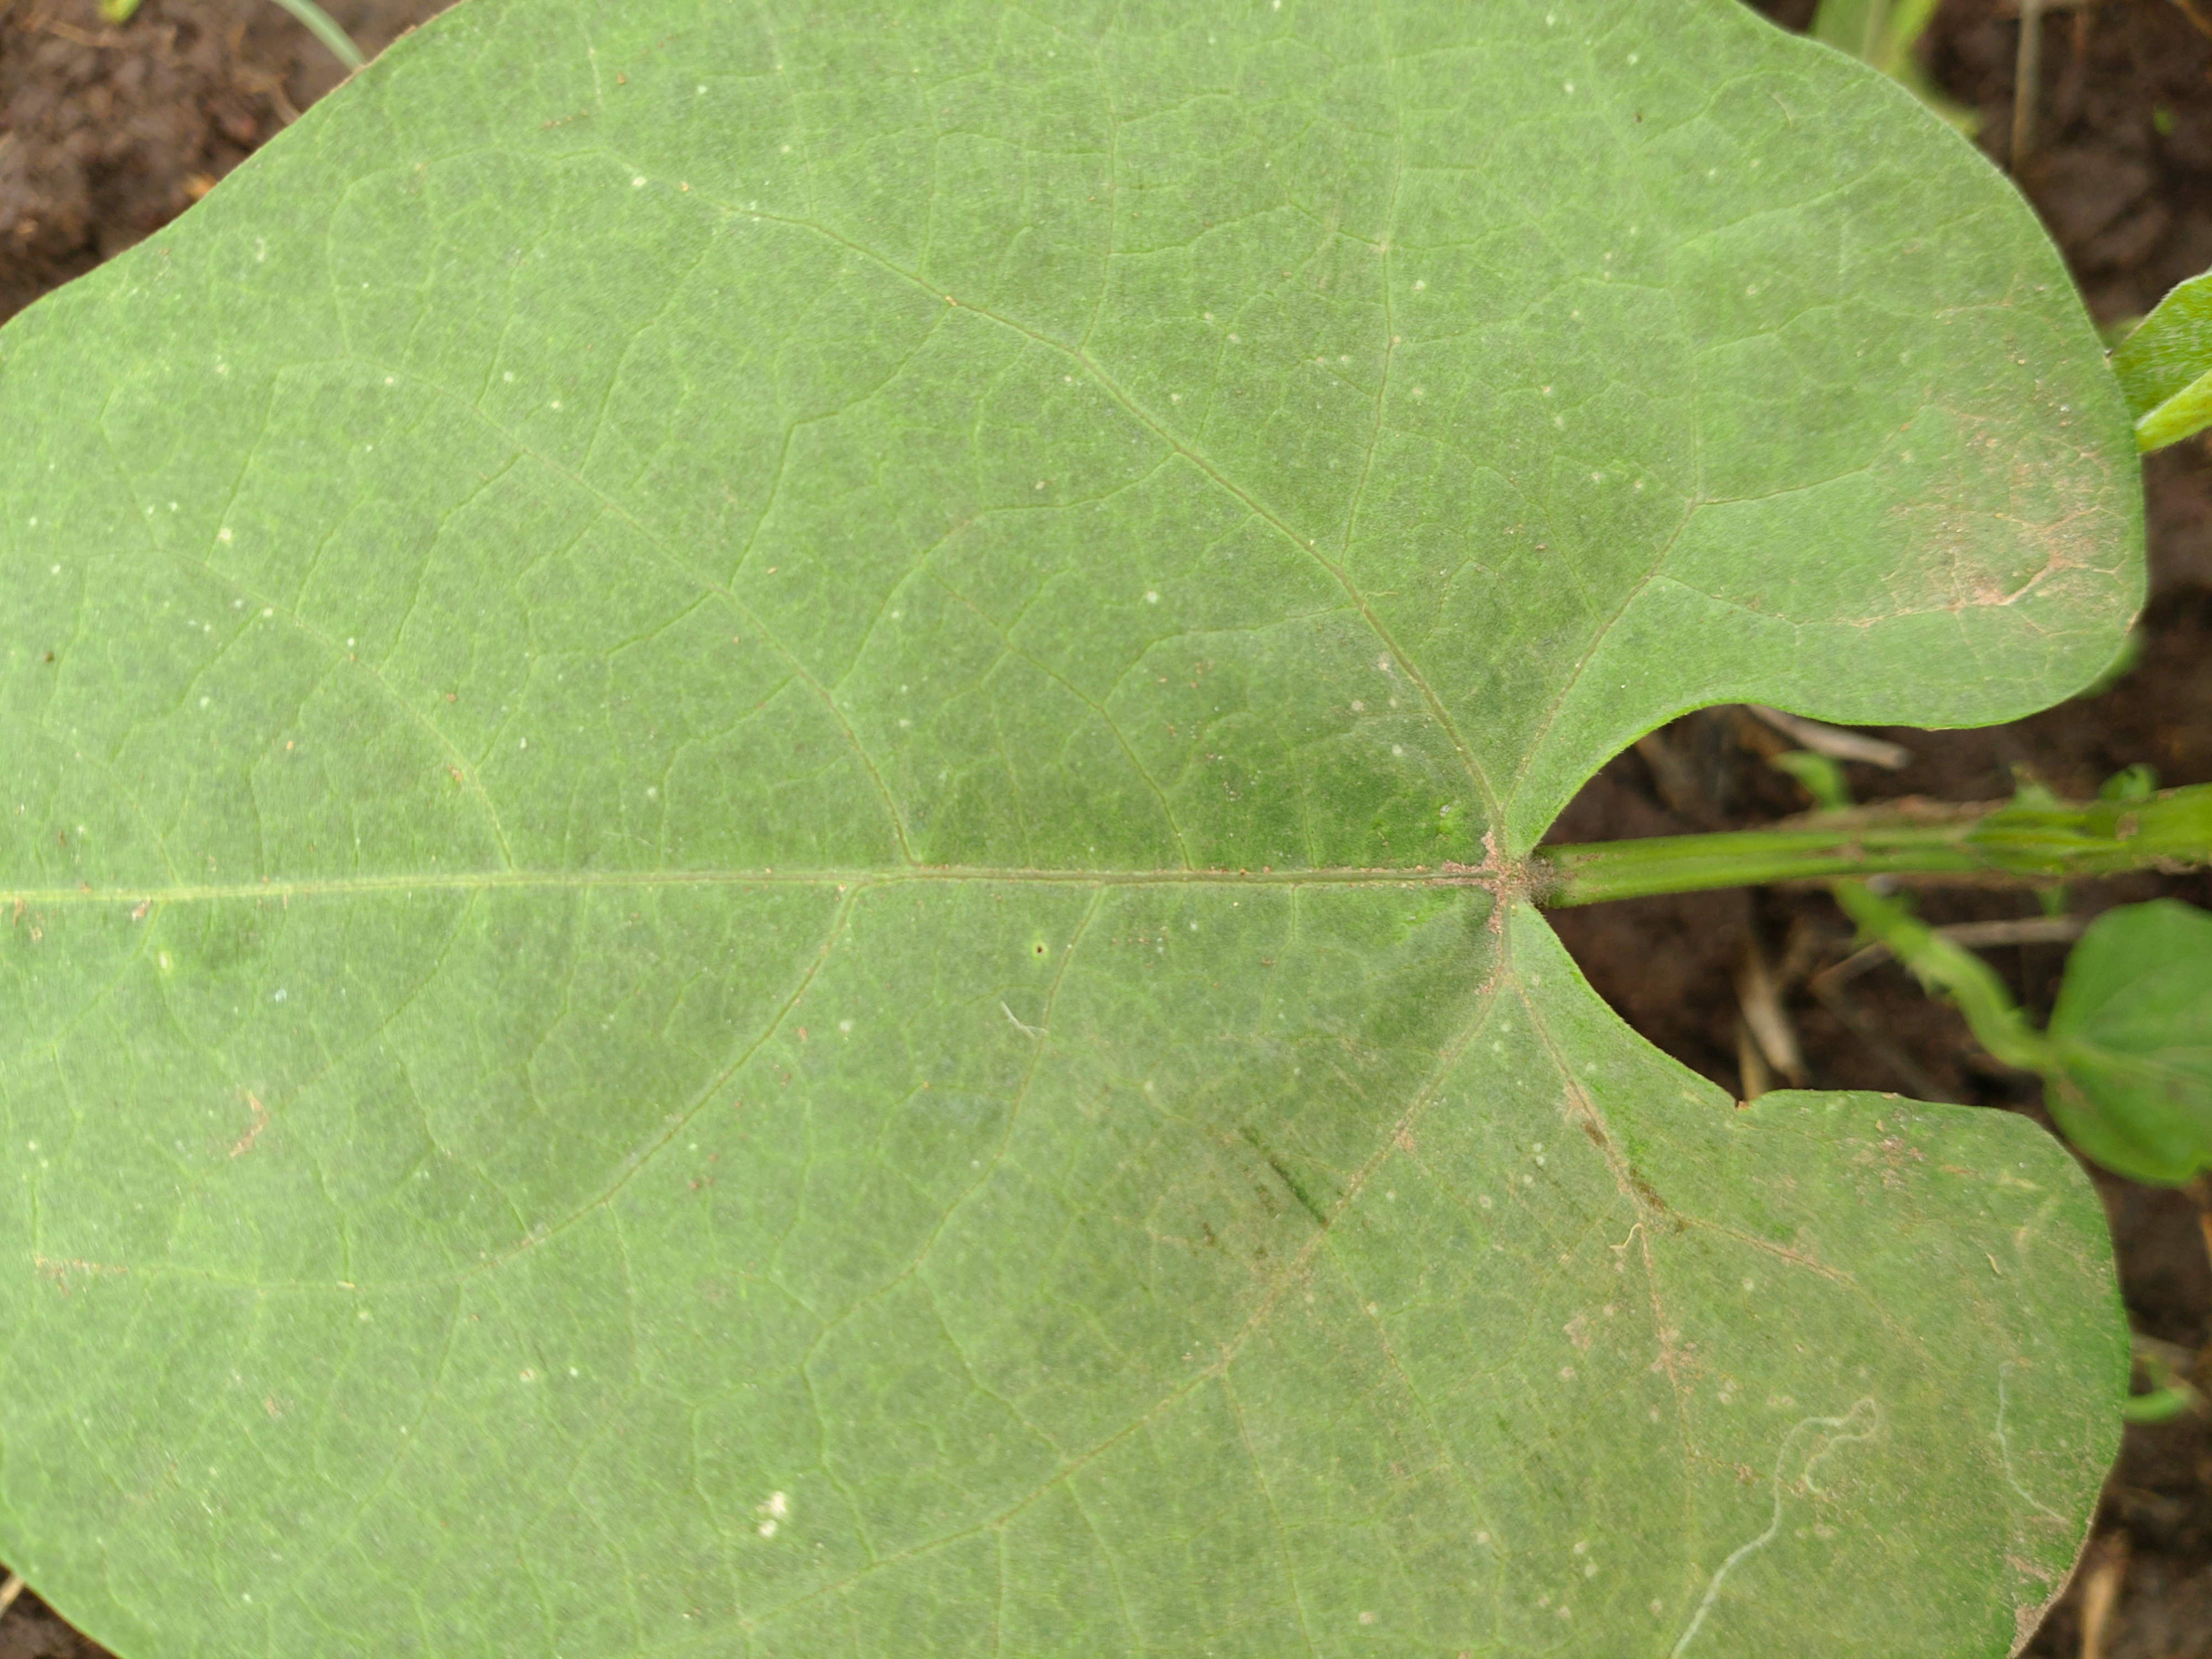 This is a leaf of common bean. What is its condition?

healthy
